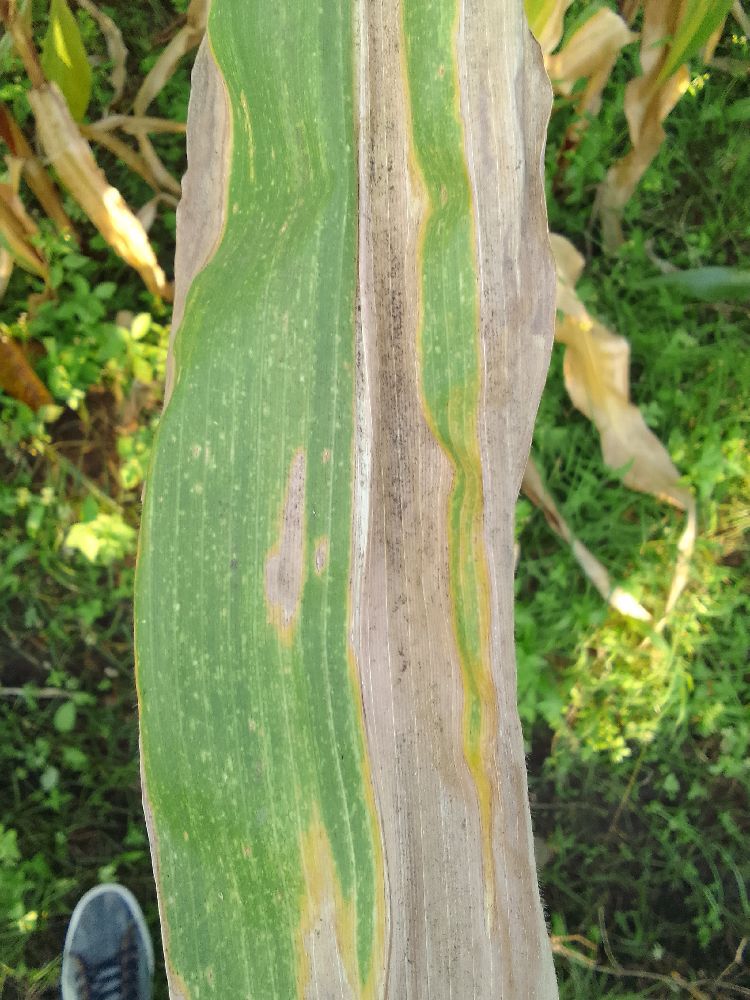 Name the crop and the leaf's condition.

maize, maize lethal necrosis
